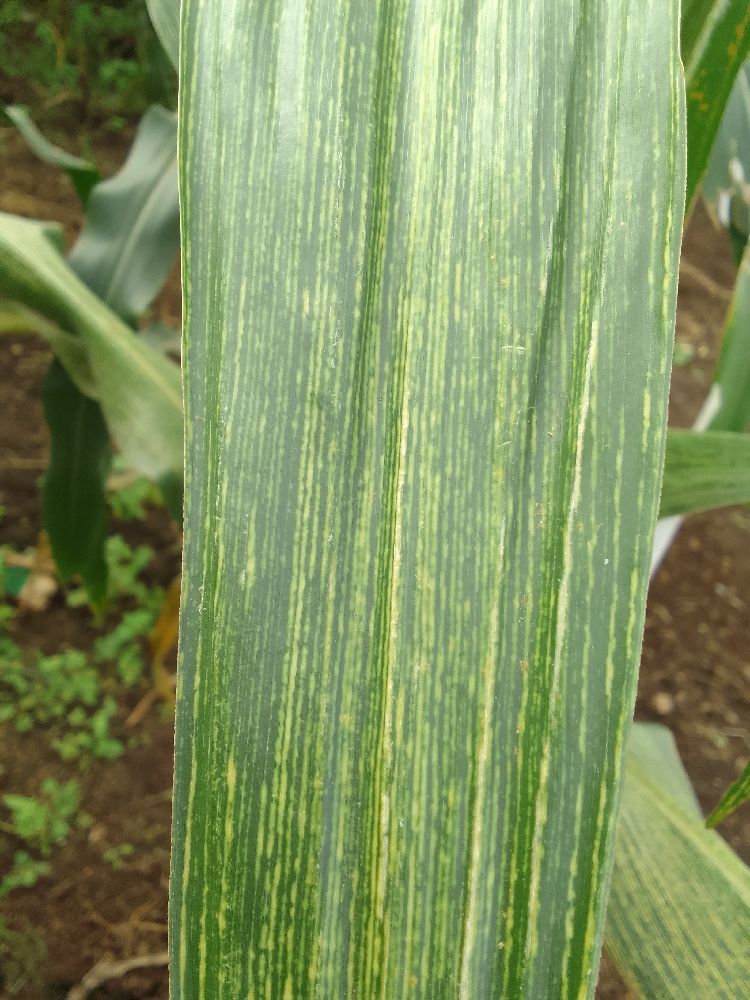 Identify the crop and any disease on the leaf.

maize, maize streak virus
